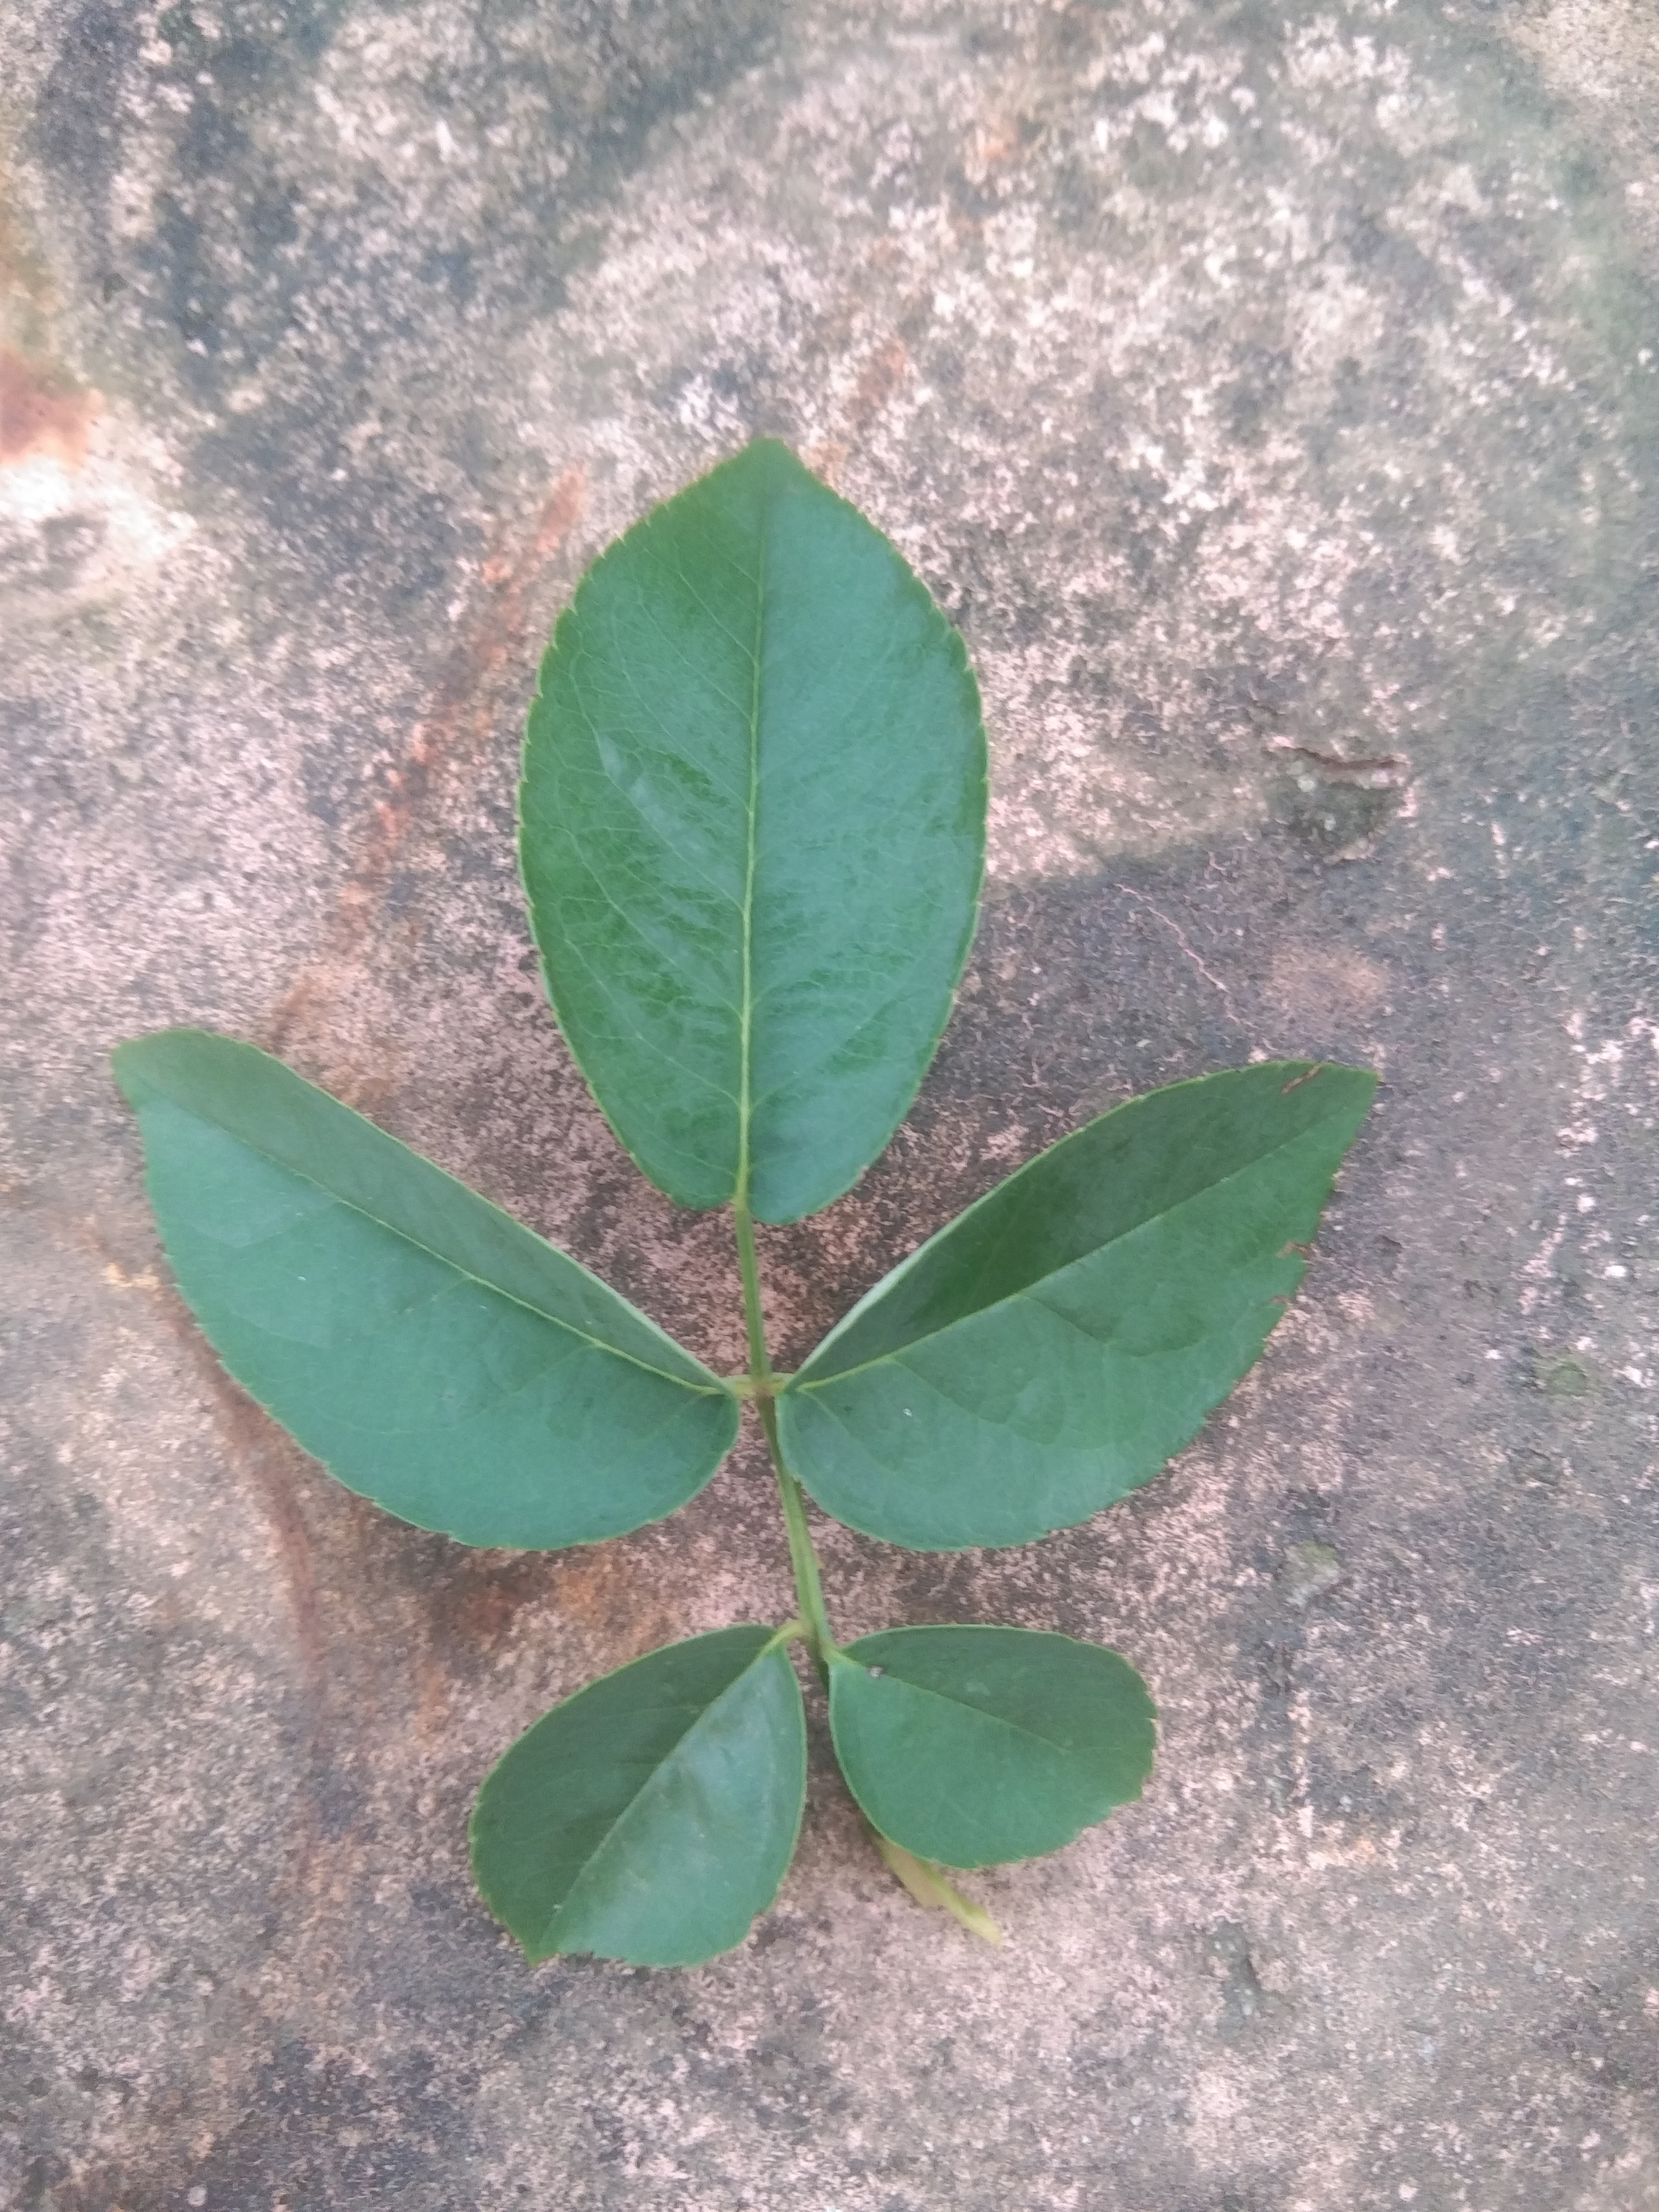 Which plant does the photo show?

rose
